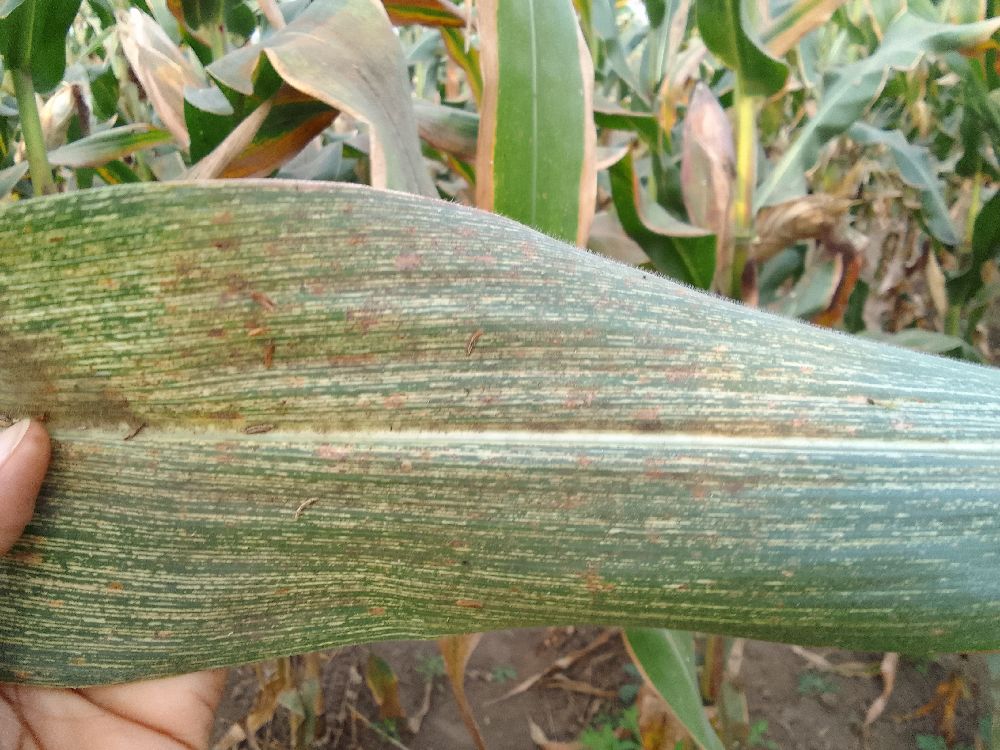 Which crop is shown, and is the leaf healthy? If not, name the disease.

maize, healthy
